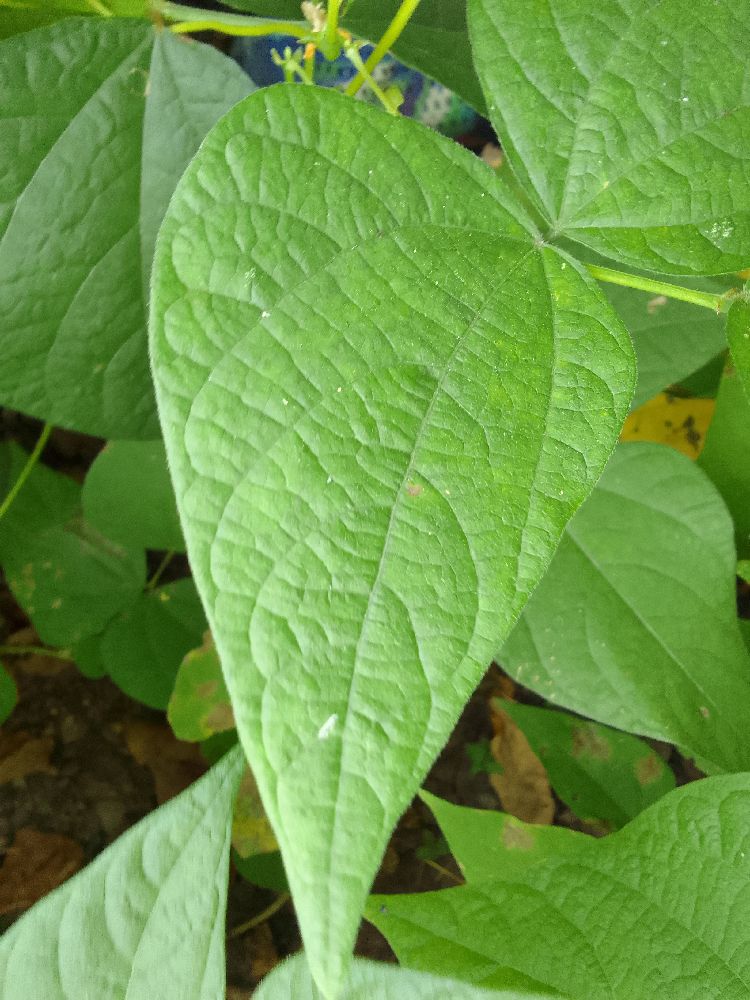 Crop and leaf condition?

common bean, healthy
